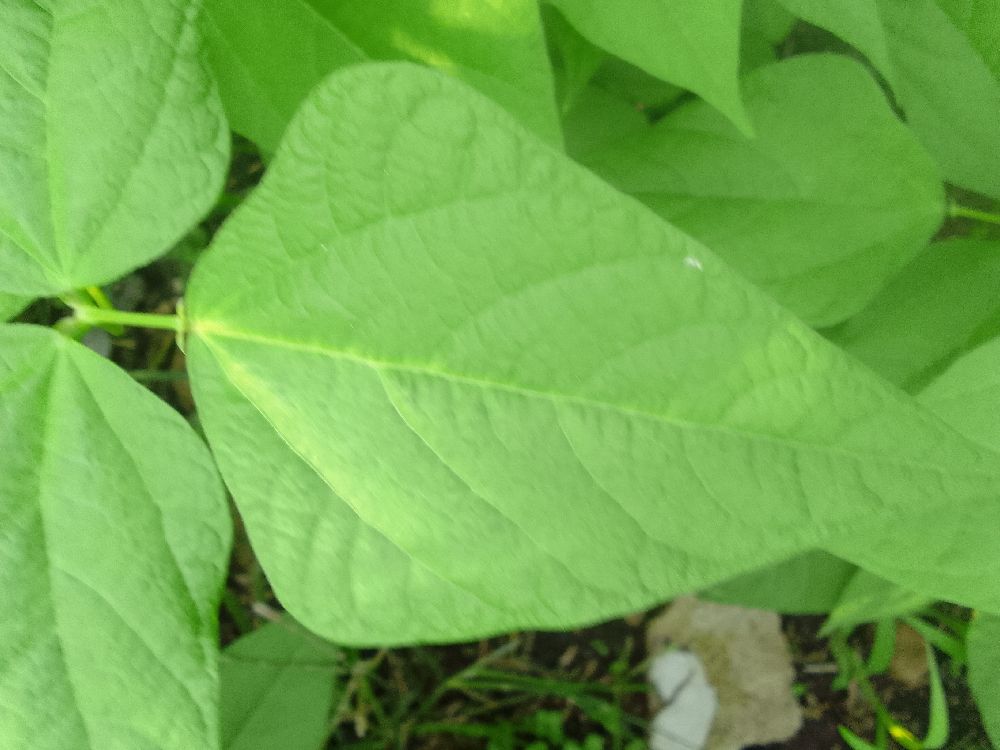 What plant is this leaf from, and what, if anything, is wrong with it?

common bean, healthy
